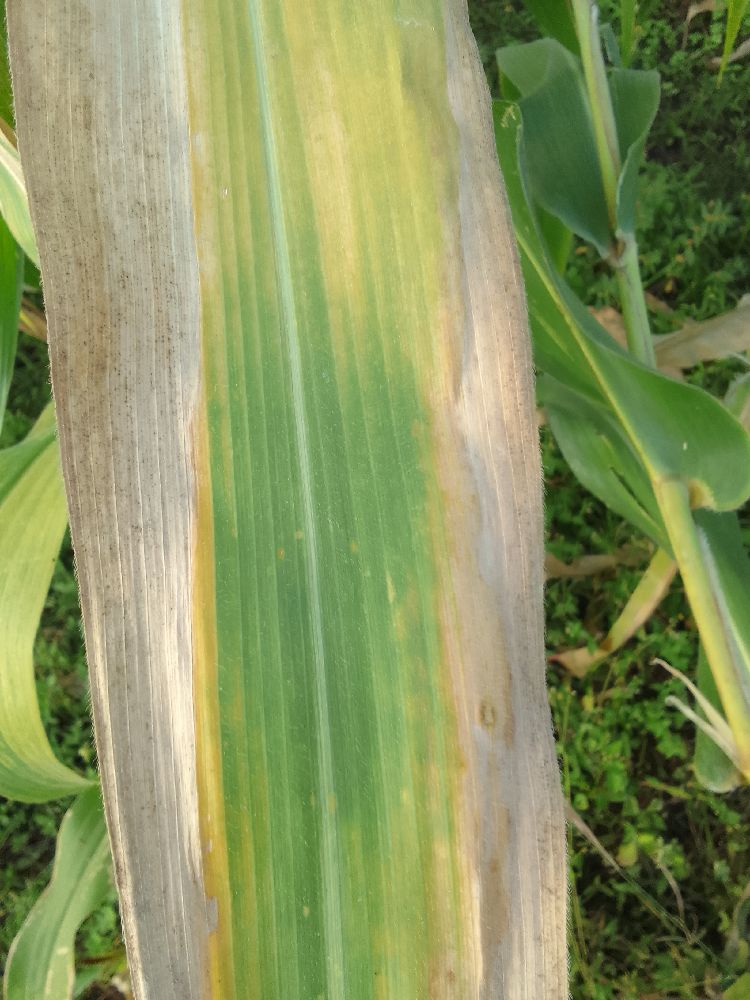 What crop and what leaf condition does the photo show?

maize, maize lethal necrosis
